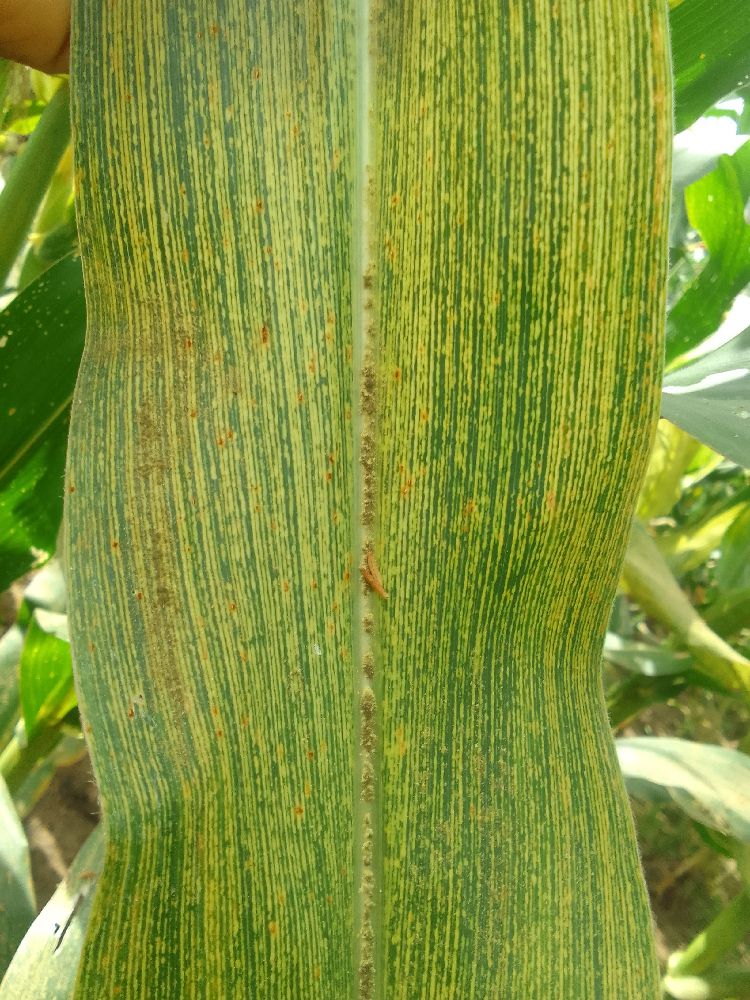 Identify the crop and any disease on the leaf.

maize, maize streak virus
